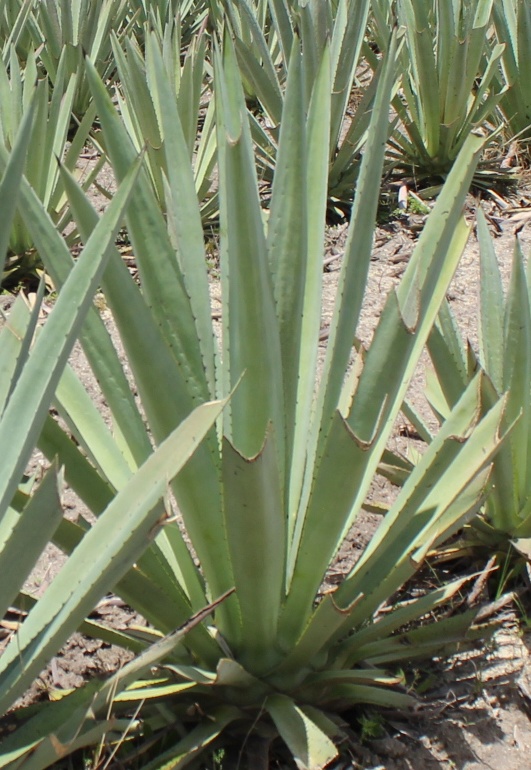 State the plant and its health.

agave, yellow
